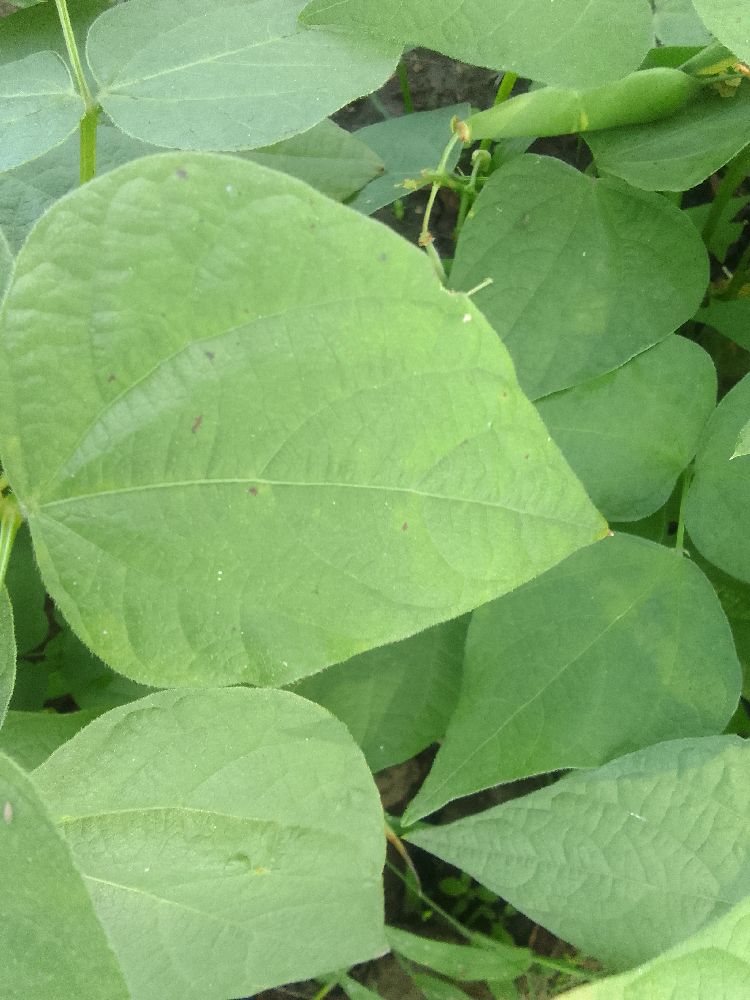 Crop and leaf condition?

common bean, healthy
